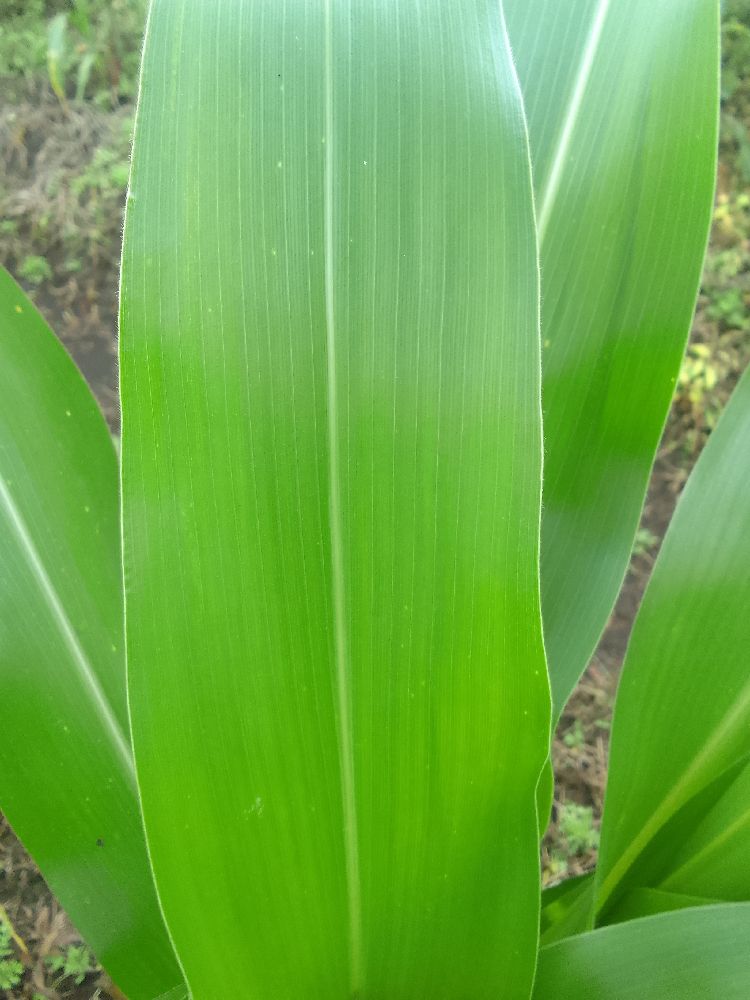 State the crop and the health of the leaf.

maize, healthy
